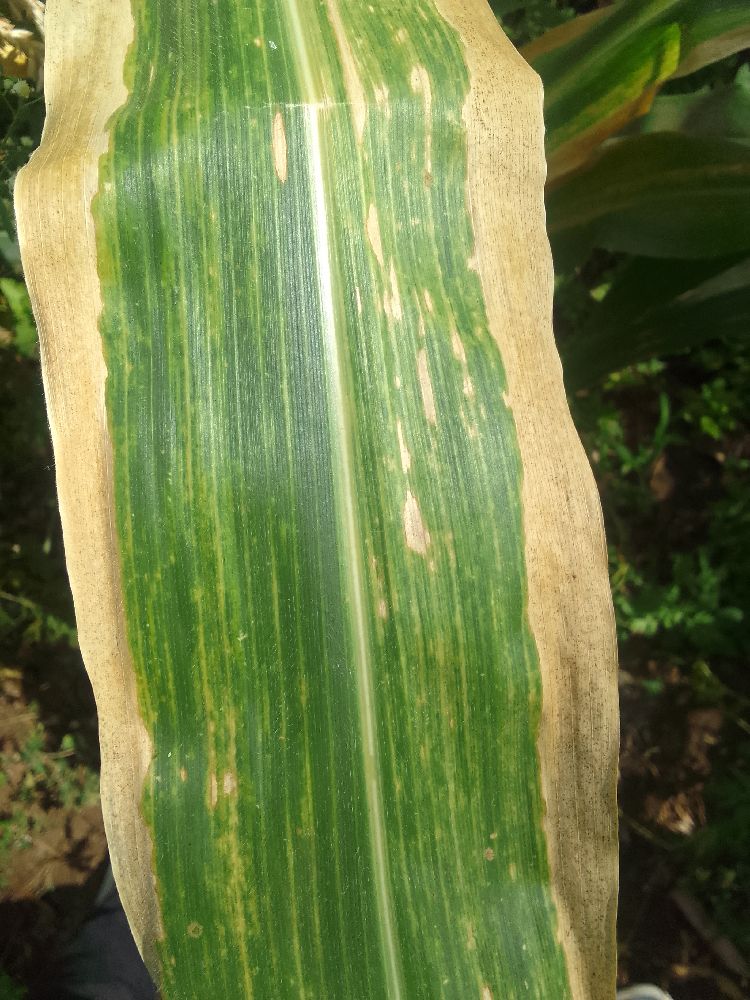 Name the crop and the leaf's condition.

maize, maize lethal necrosis
